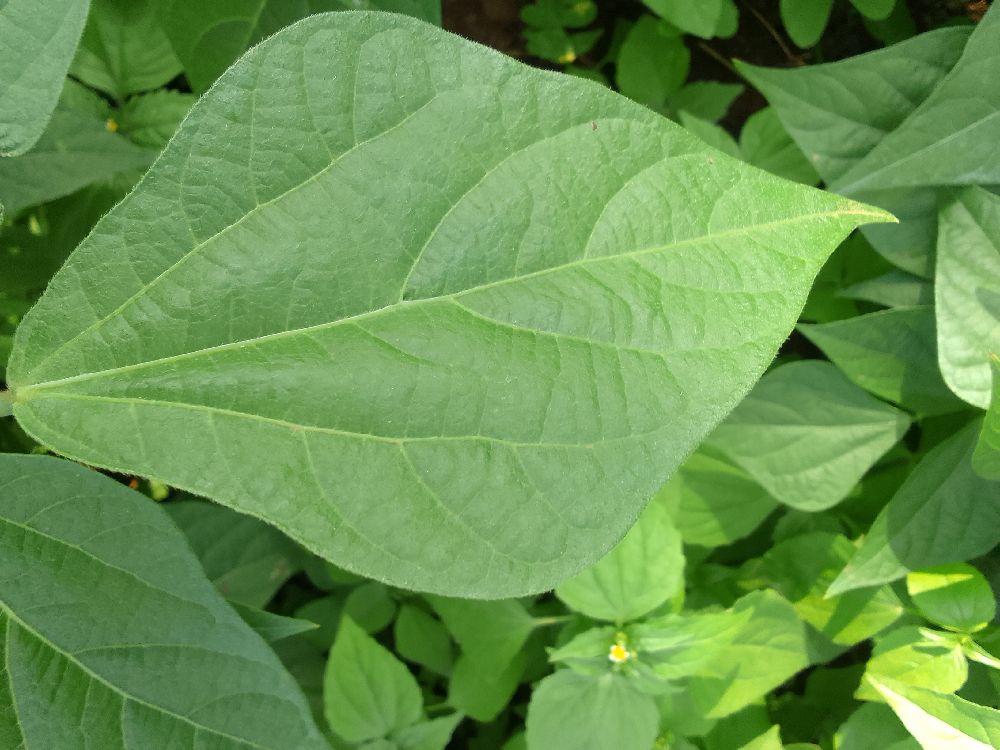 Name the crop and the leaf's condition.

common bean, healthy
